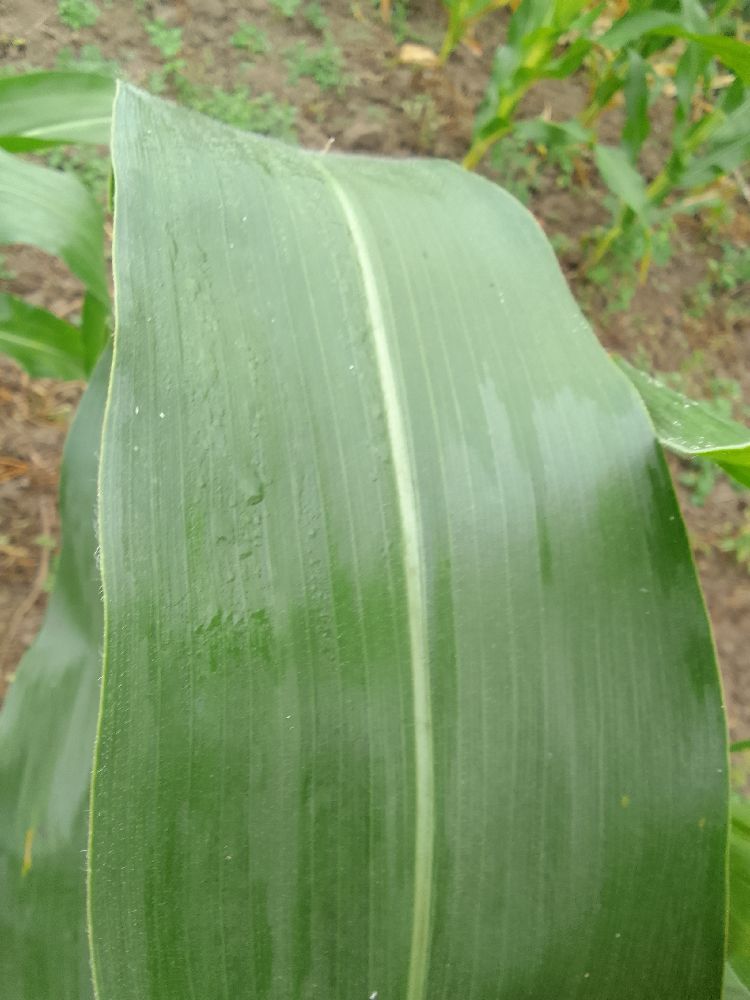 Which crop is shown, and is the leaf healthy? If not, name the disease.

maize, healthy
